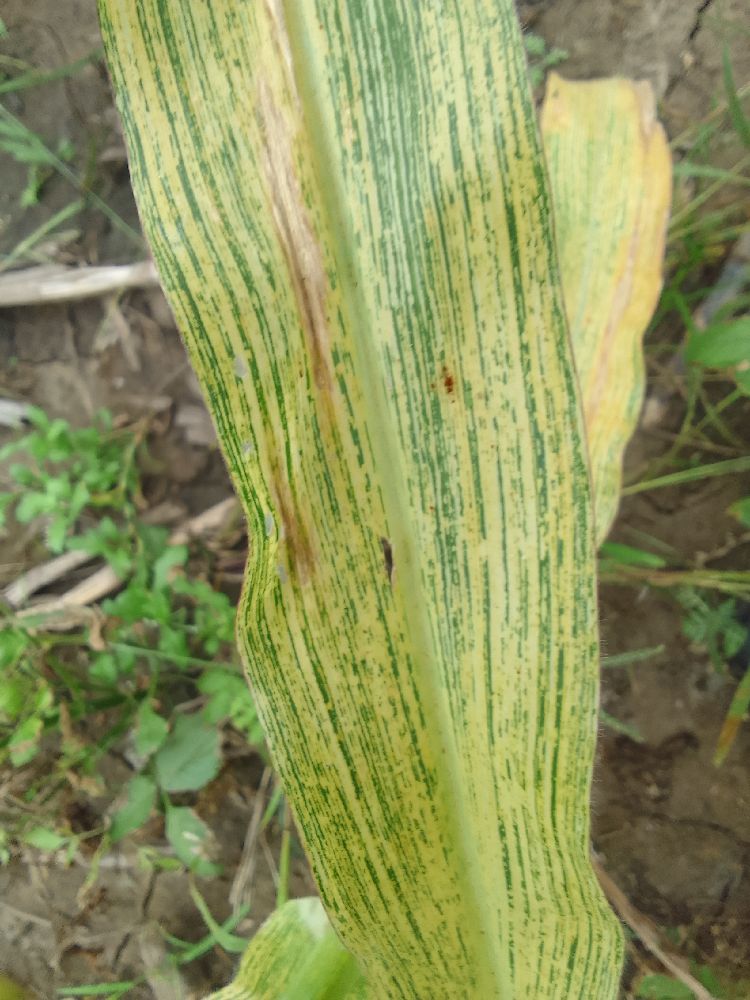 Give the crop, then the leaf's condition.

maize, maize streak virus
